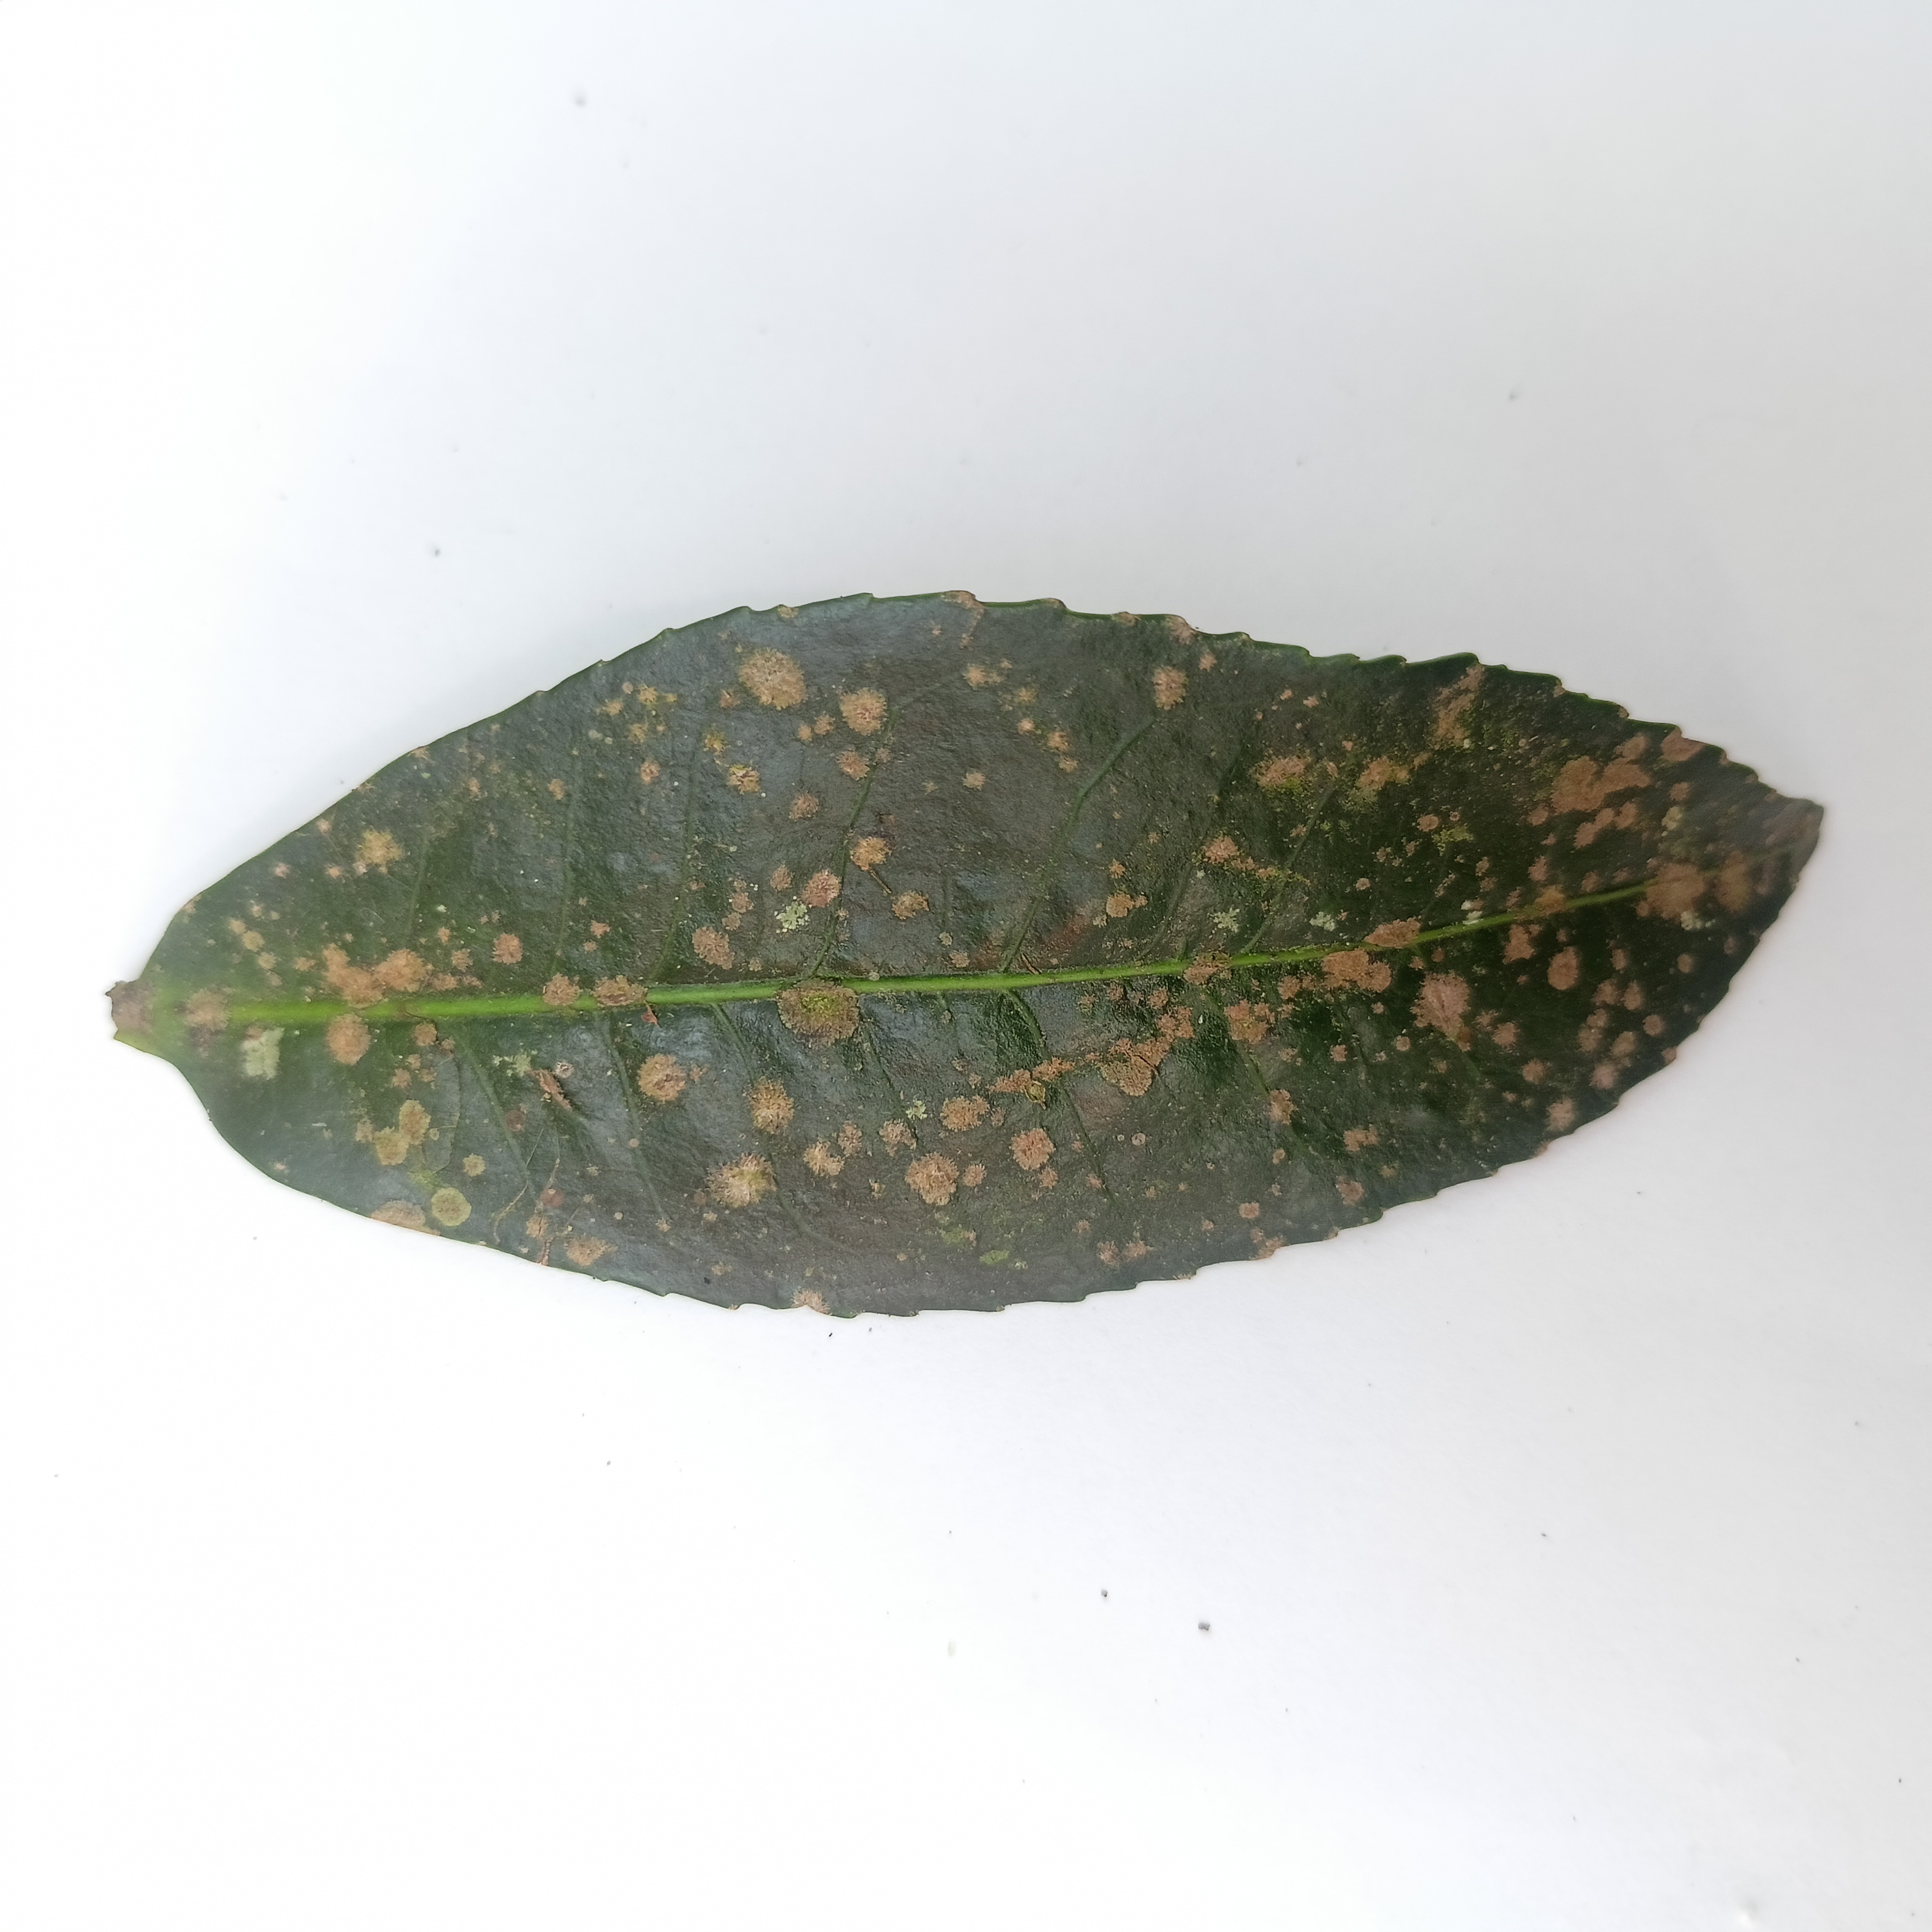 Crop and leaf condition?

tea, algal leaf
